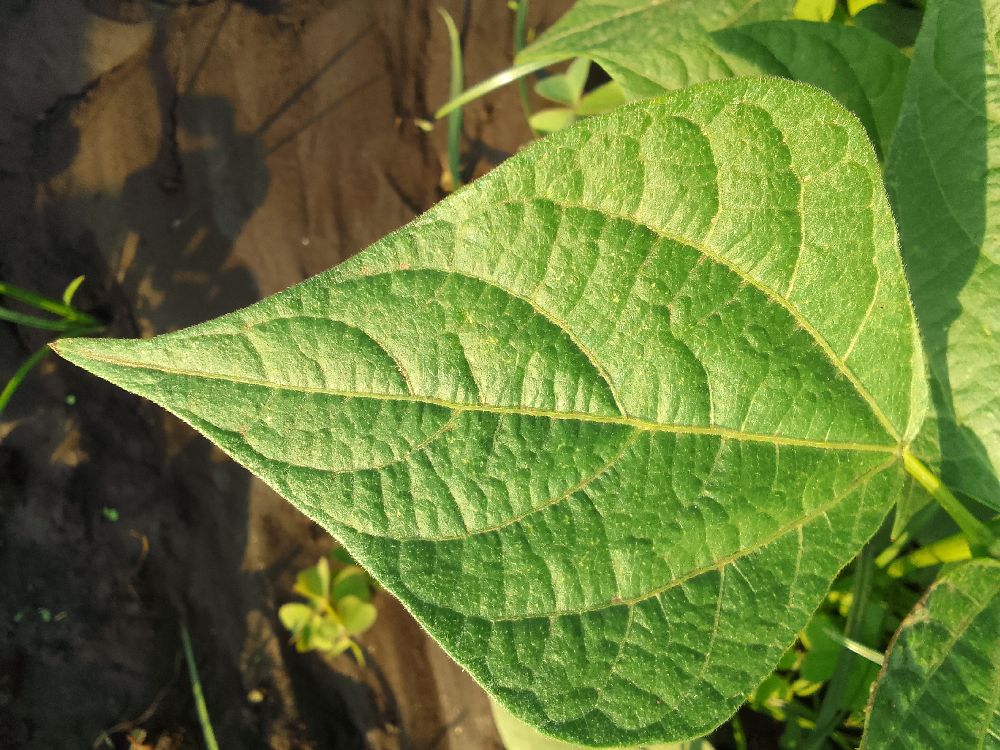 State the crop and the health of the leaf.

common bean, healthy
